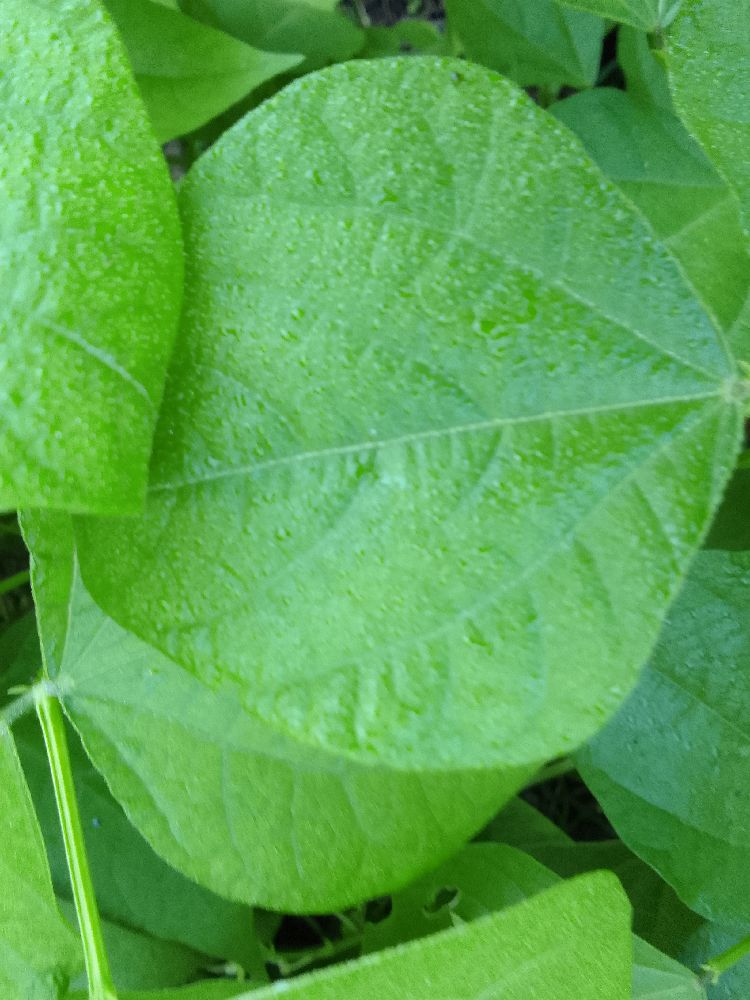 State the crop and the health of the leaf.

common bean, healthy
